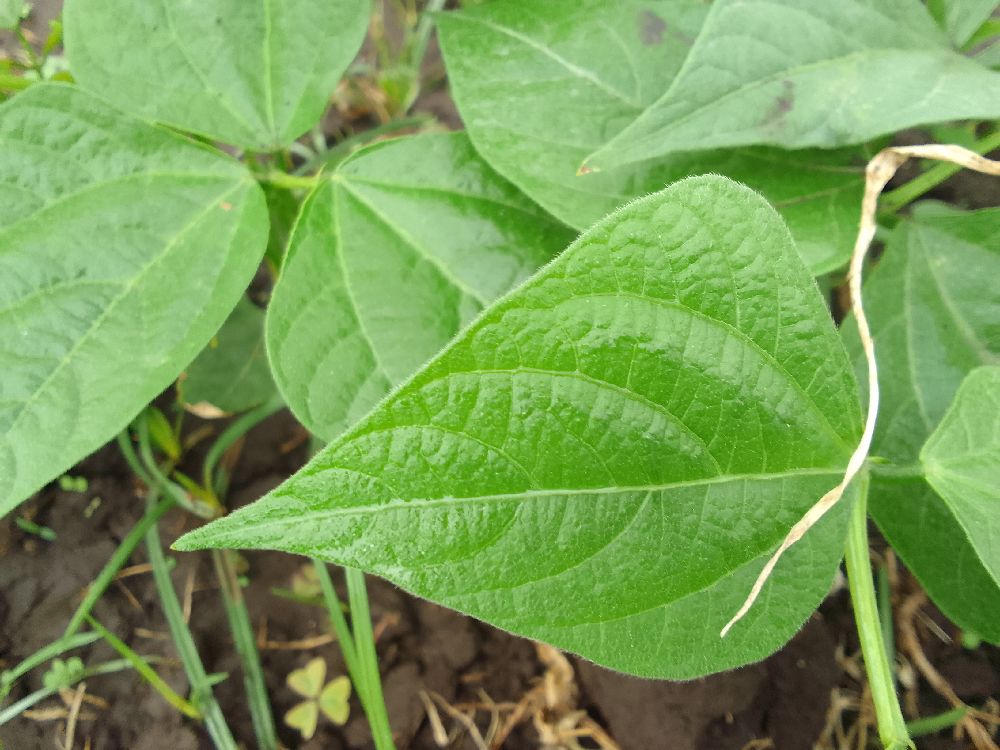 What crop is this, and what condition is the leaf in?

common bean, healthy
